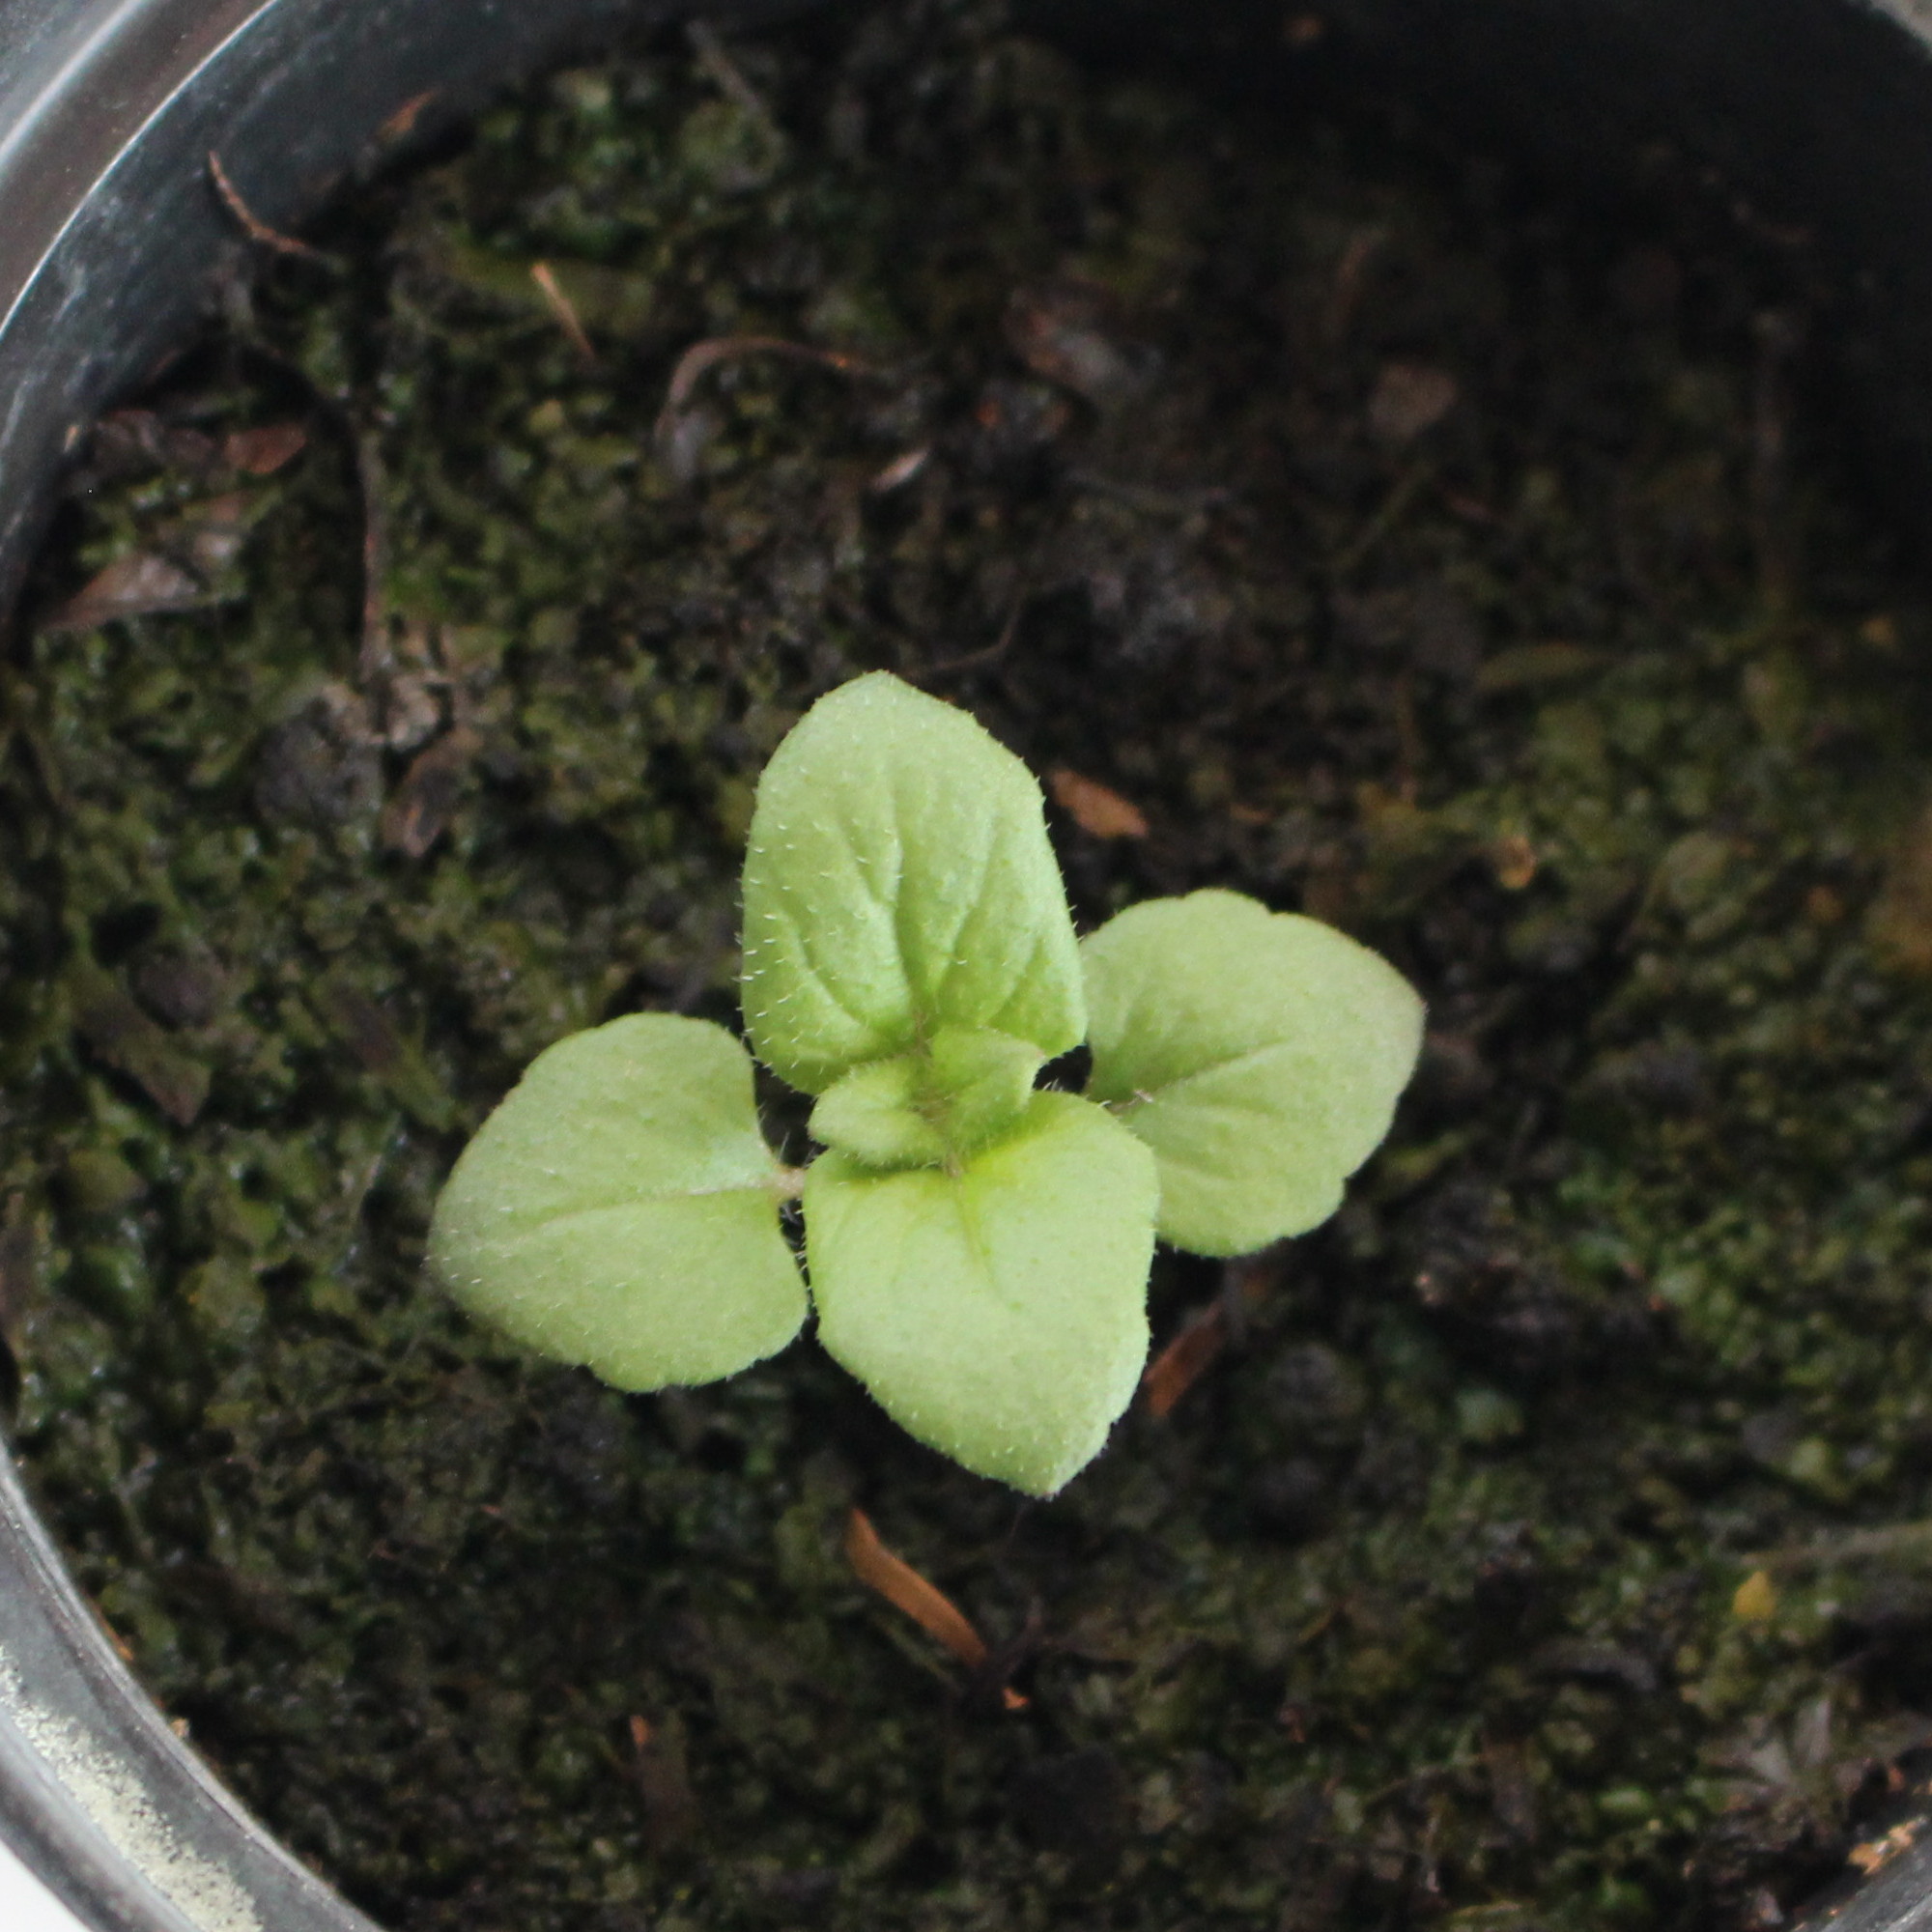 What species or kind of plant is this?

Veronica persica
